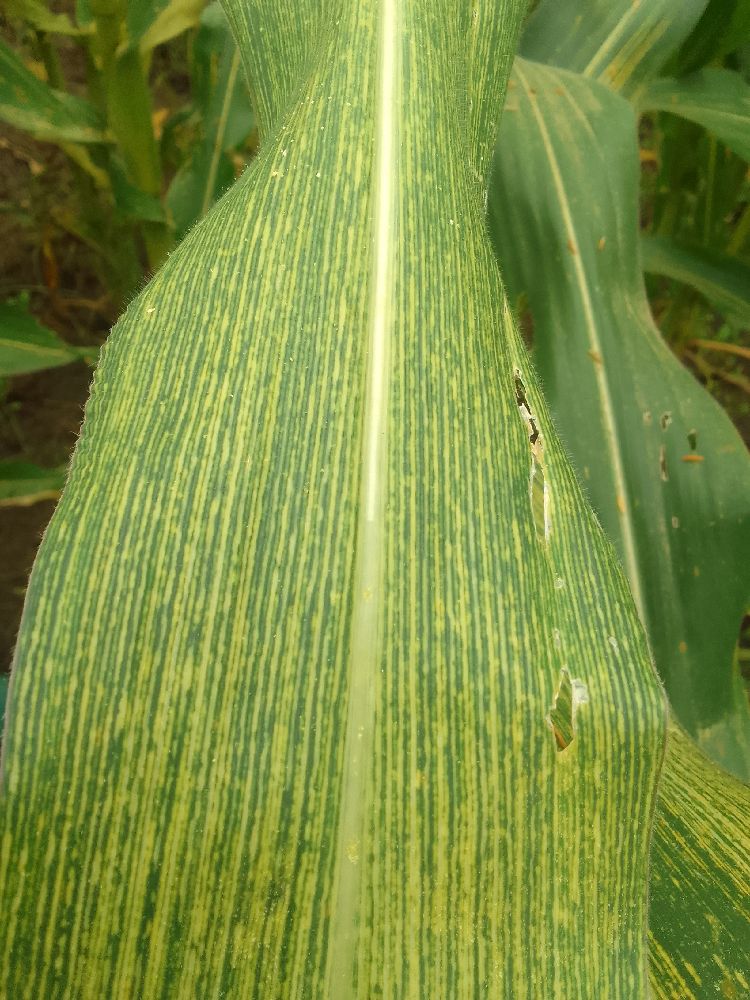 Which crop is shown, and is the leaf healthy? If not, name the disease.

maize, maize streak virus
